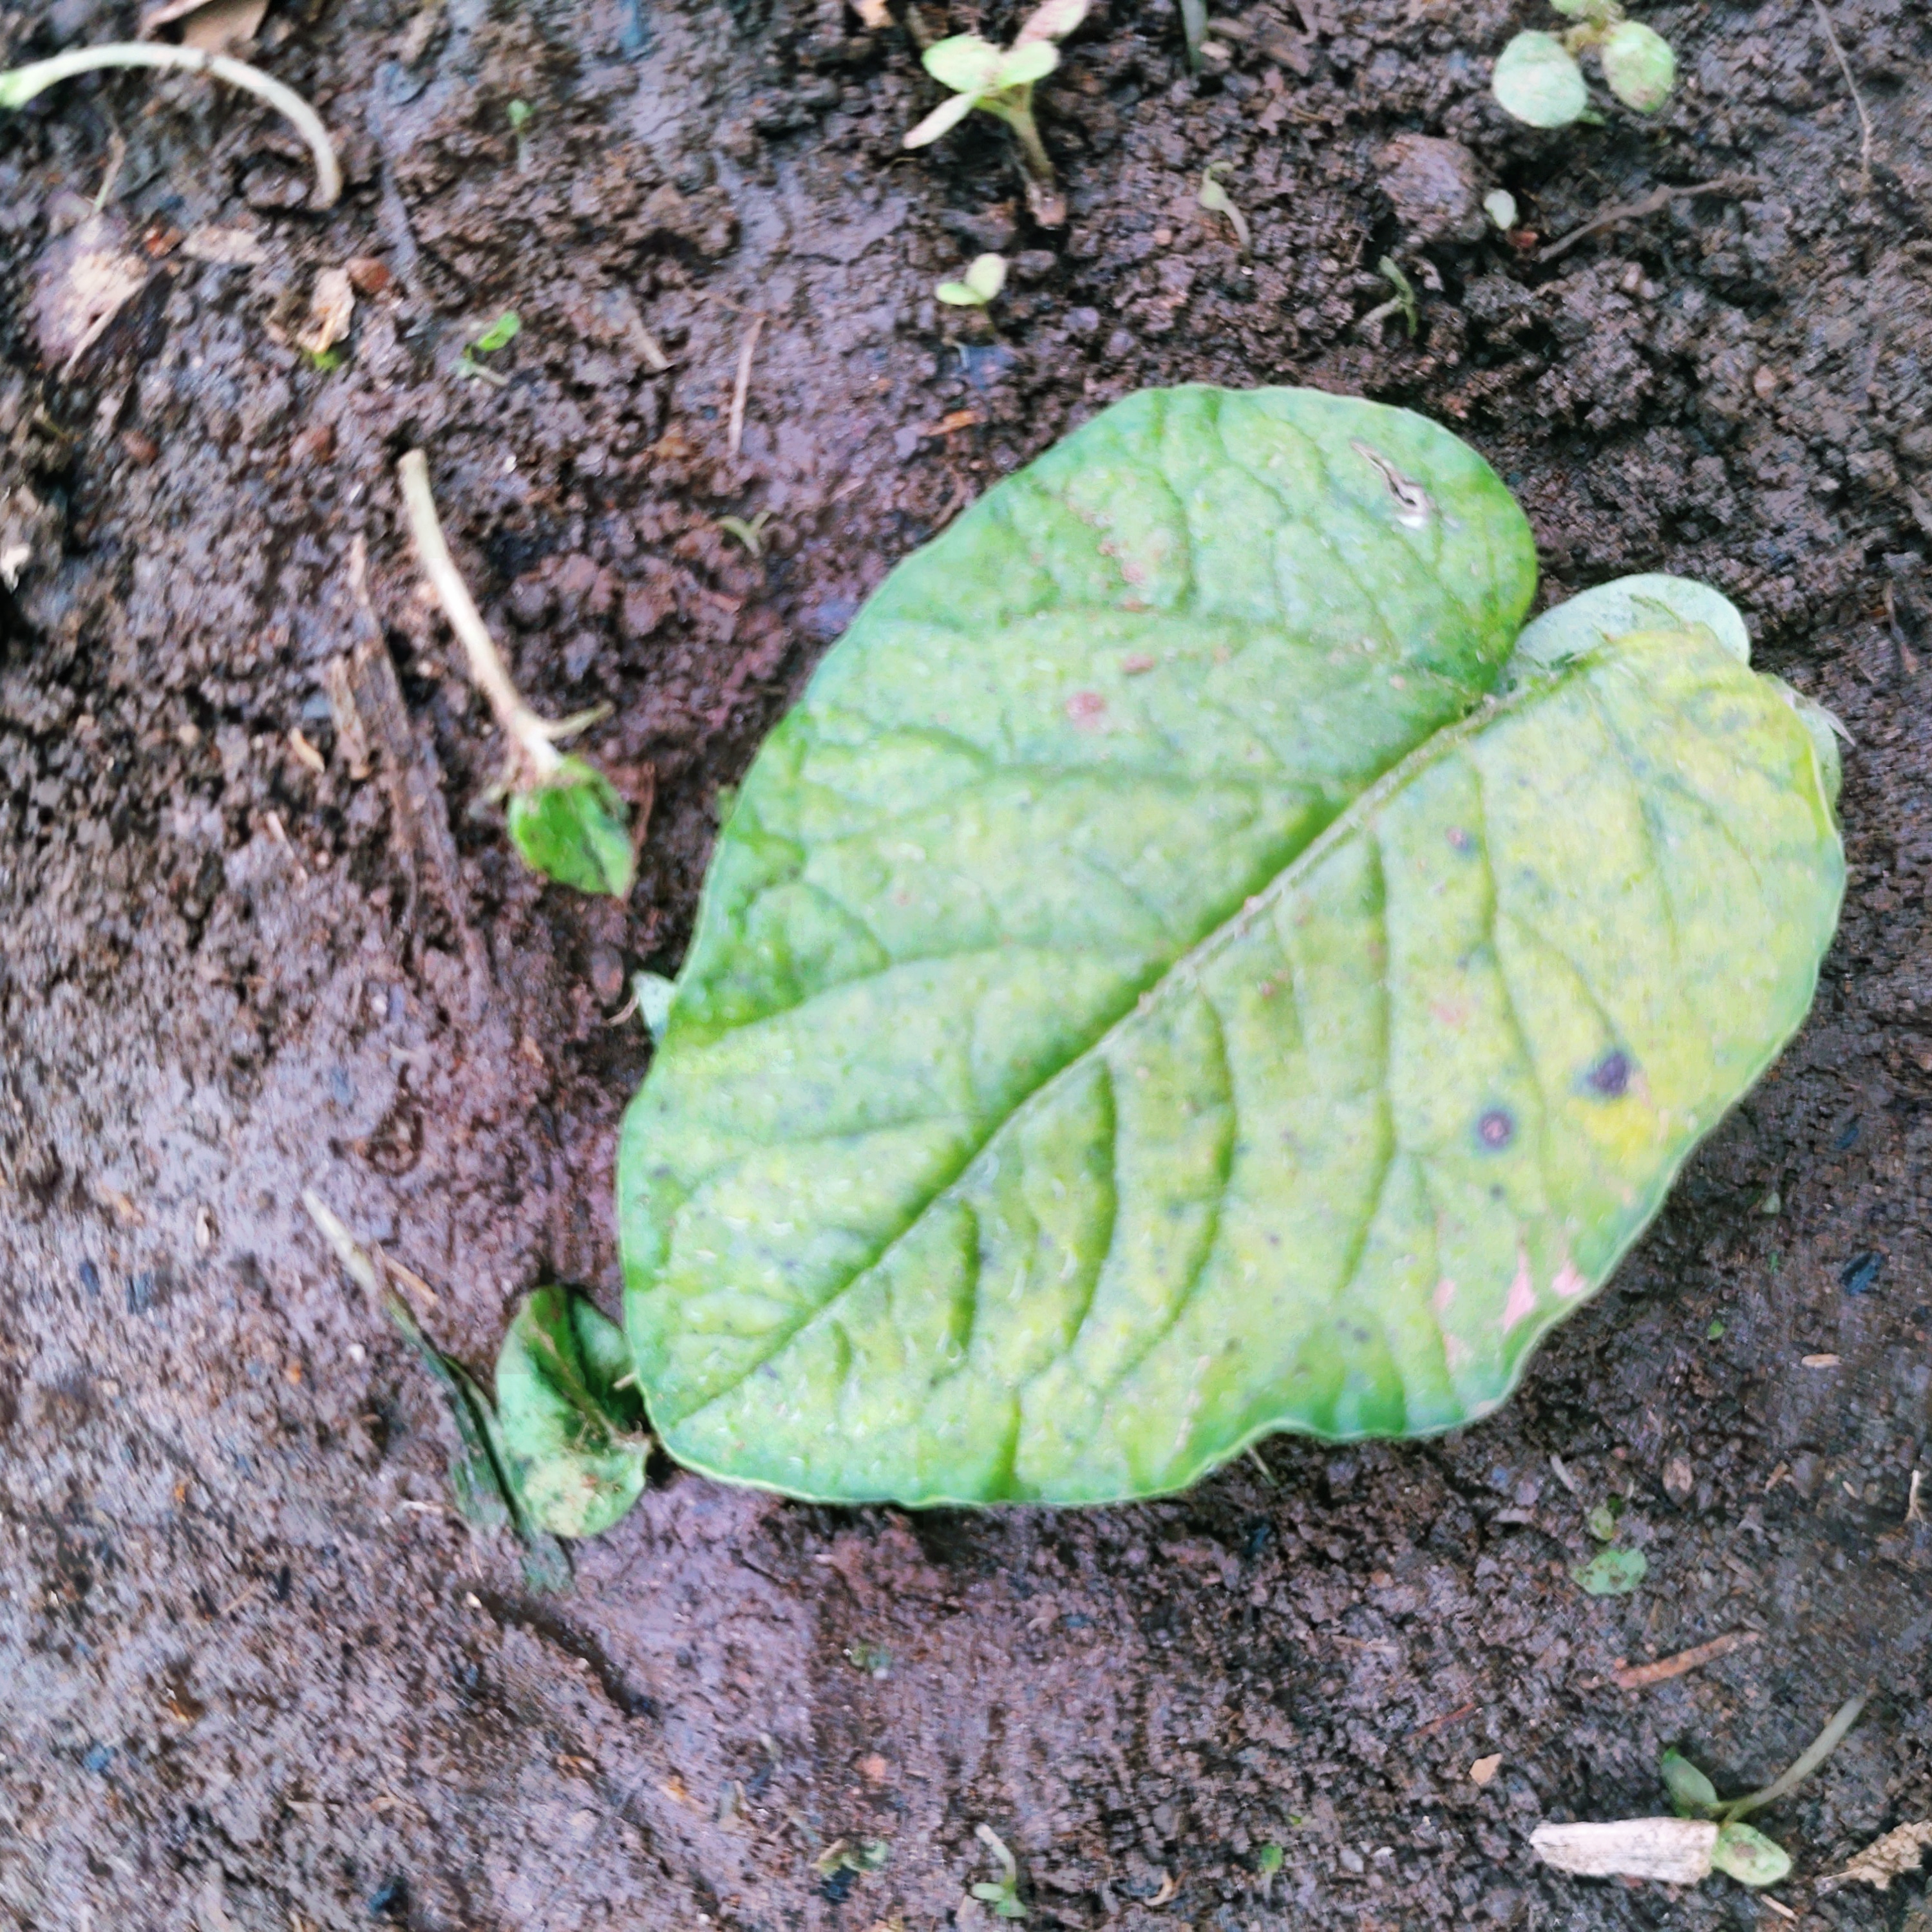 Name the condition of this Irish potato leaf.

late blight
